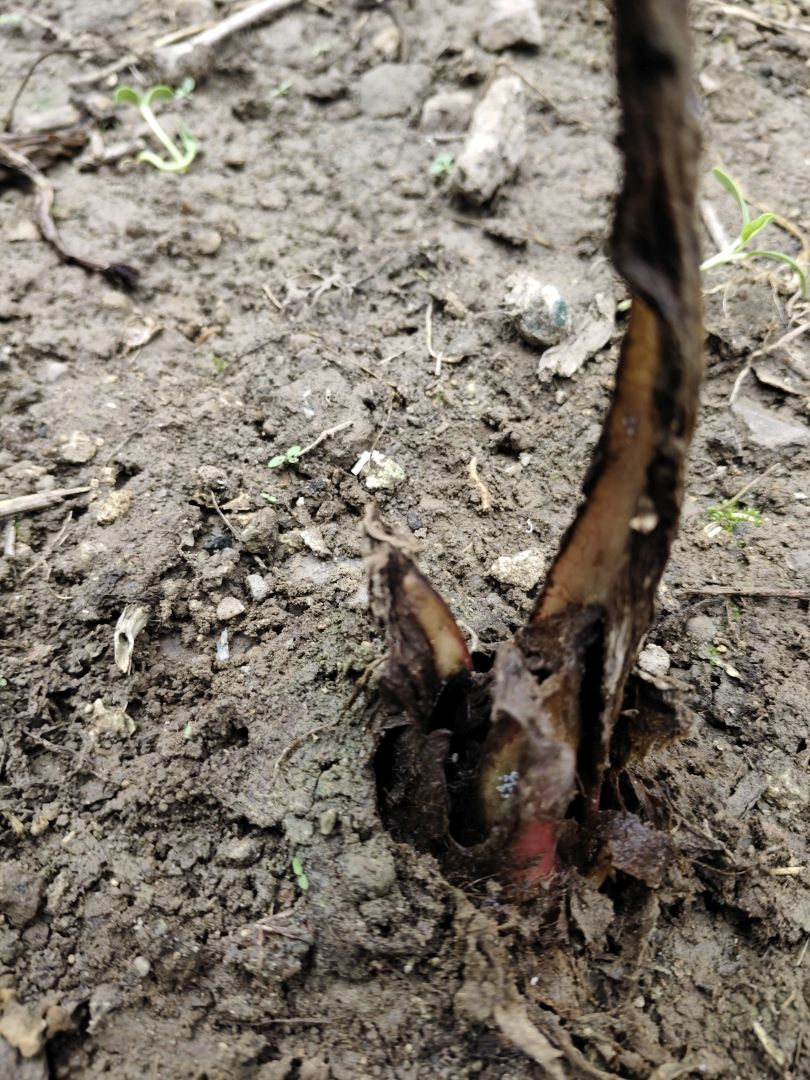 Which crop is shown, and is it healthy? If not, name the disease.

taro, root rot
